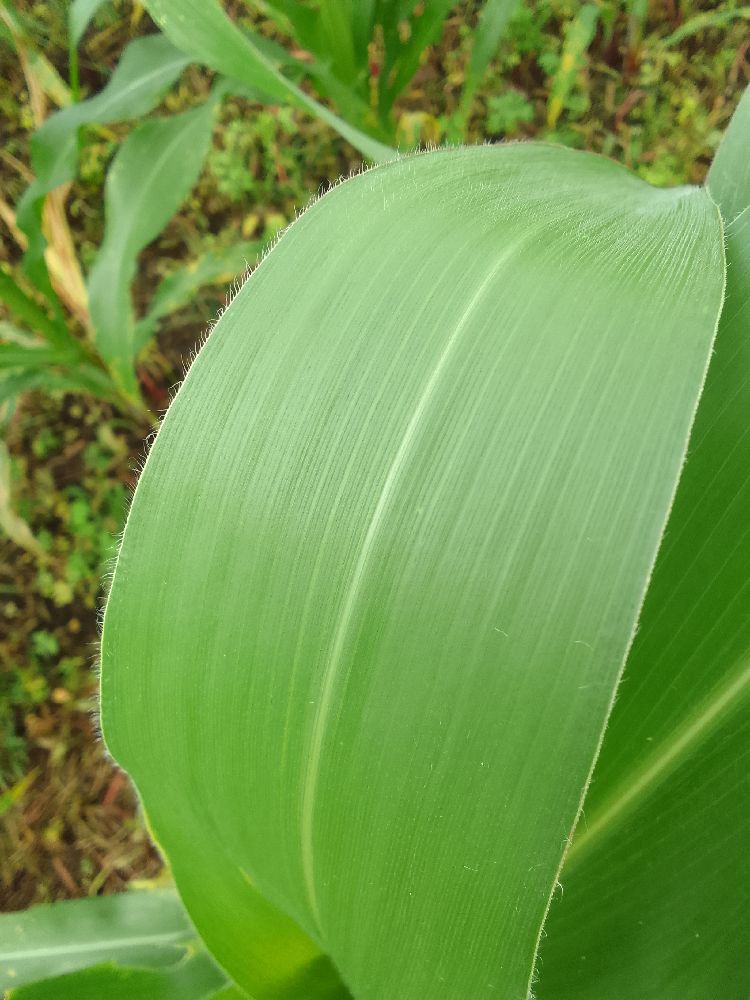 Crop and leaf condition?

maize, healthy
